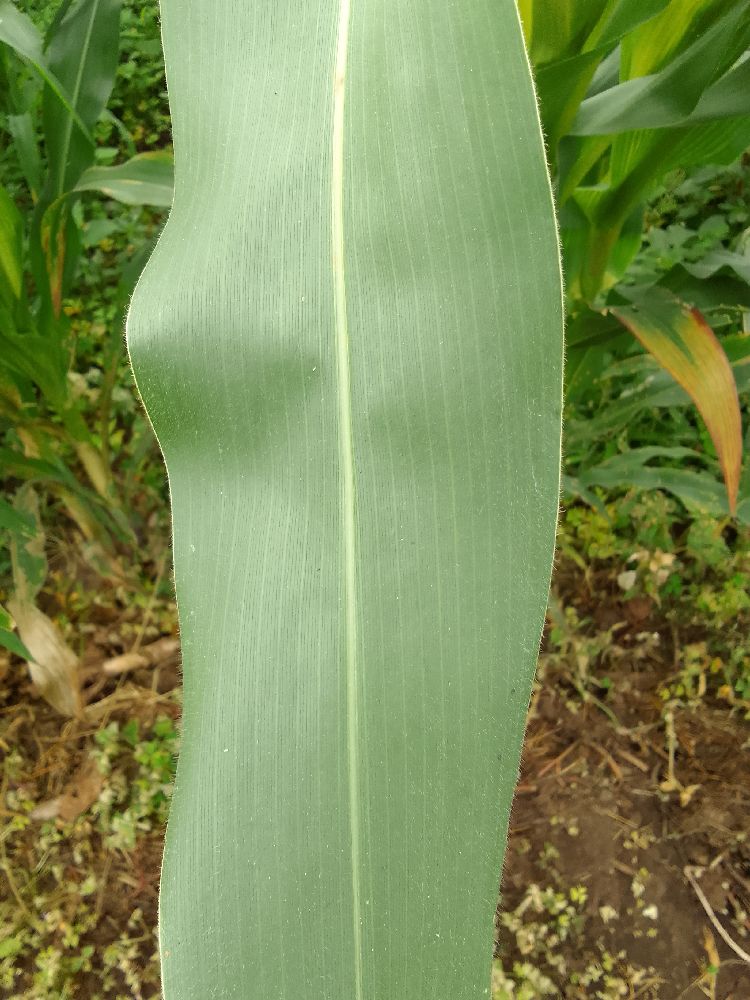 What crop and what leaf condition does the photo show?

maize, healthy
